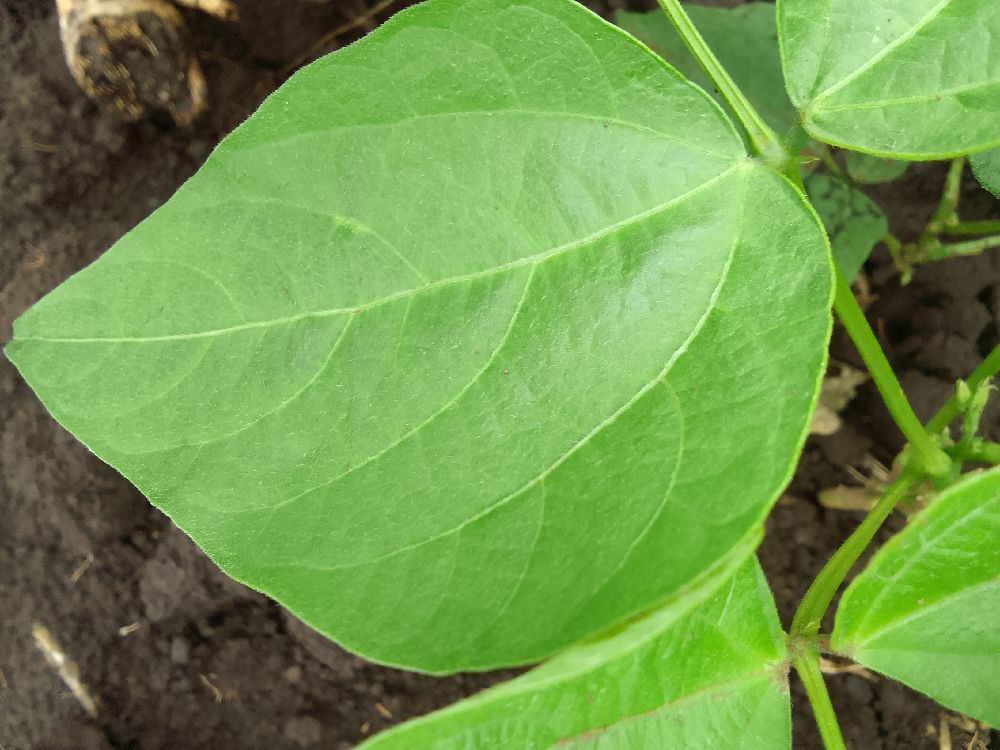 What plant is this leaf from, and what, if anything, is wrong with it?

common bean, healthy
